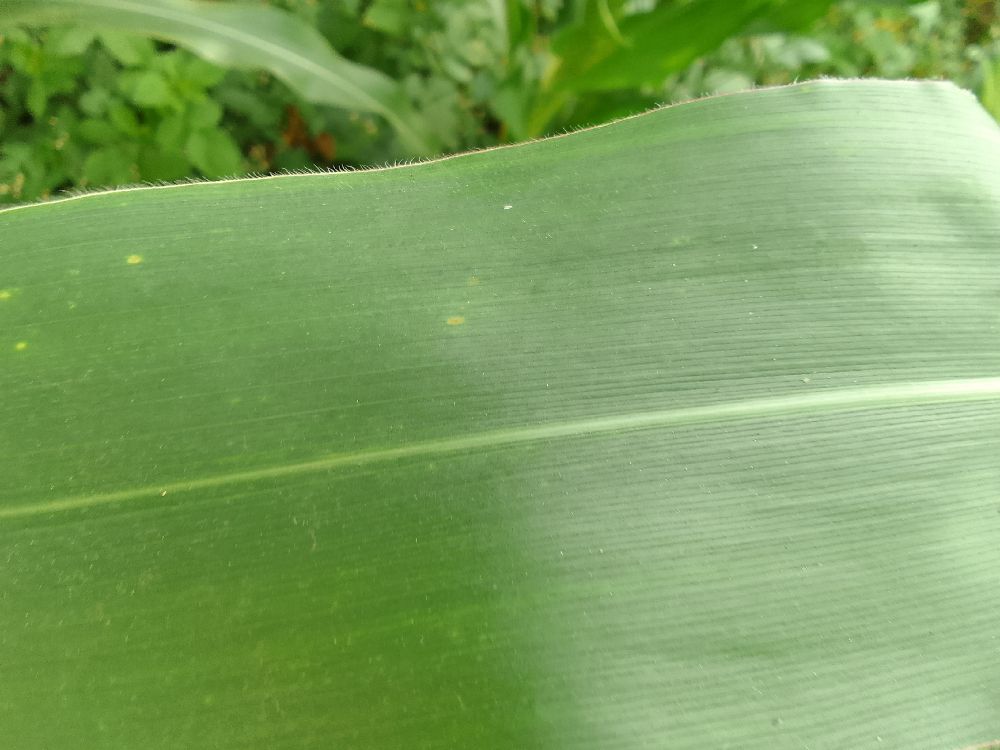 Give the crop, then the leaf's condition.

maize, healthy
